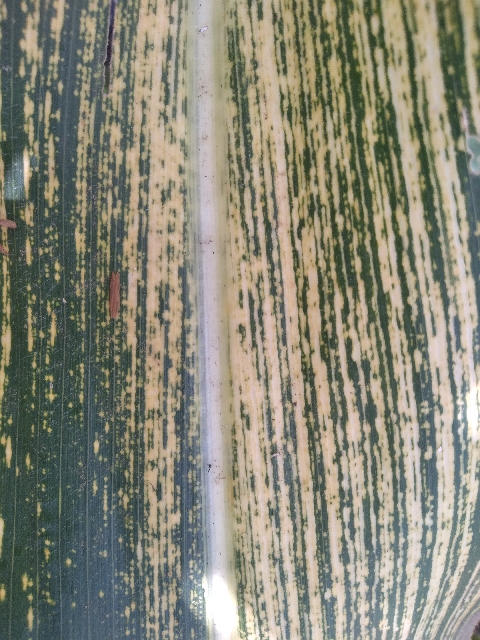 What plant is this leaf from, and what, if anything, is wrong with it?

maize, maize streak virus
